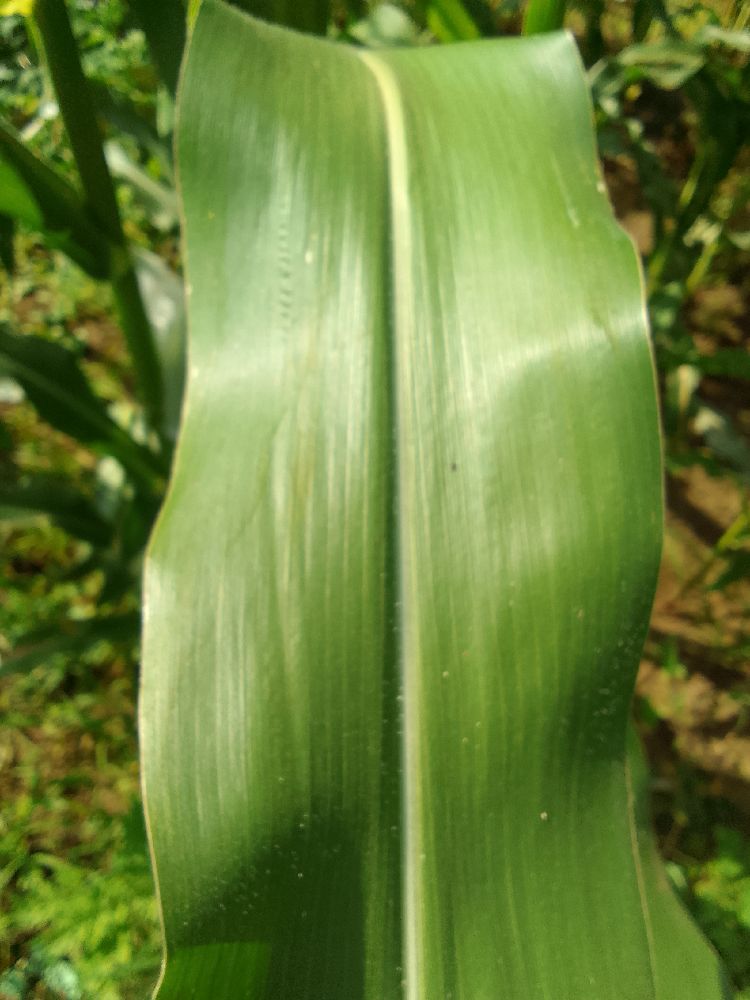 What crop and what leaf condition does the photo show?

maize, healthy
